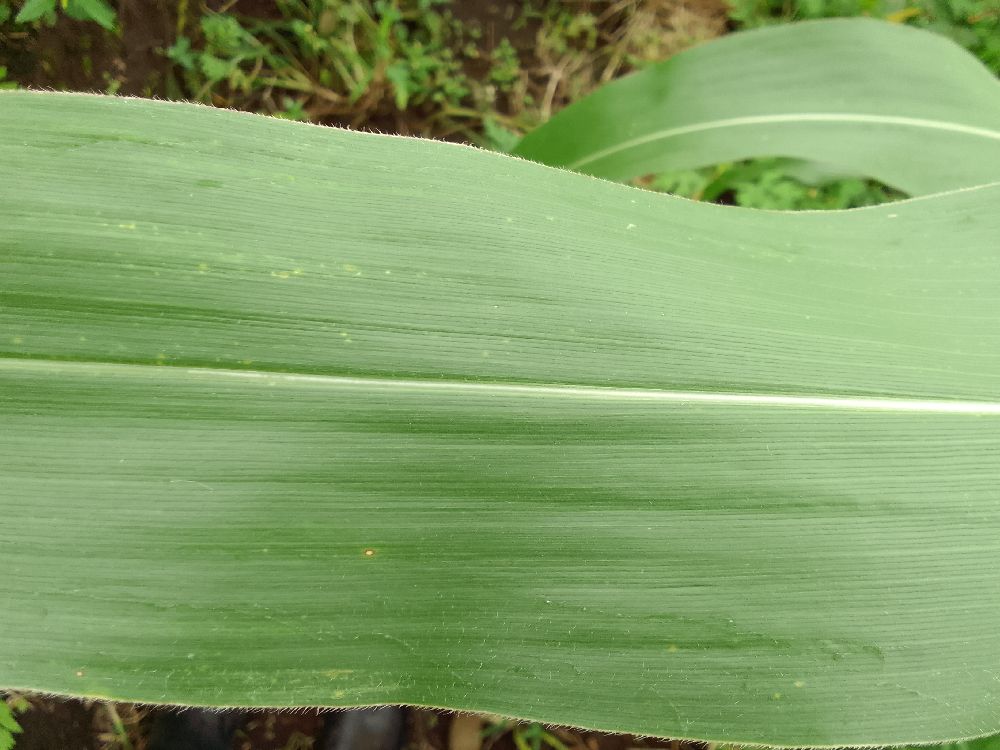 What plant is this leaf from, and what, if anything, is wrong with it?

maize, healthy
